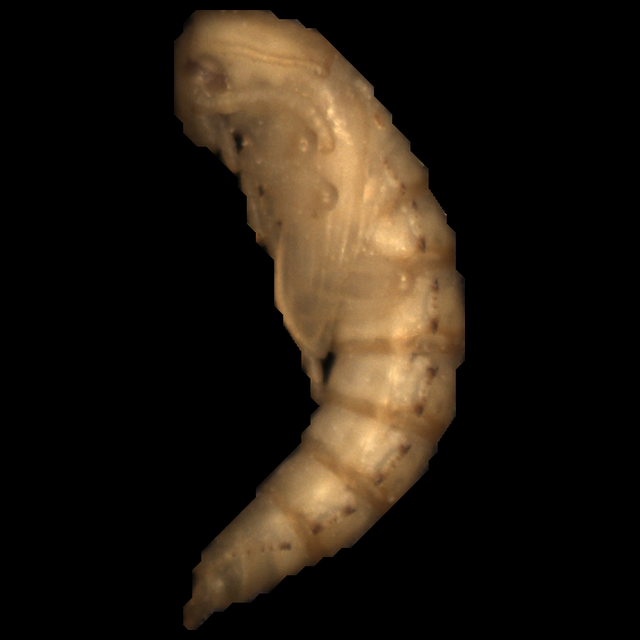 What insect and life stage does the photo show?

mealworm pupa
